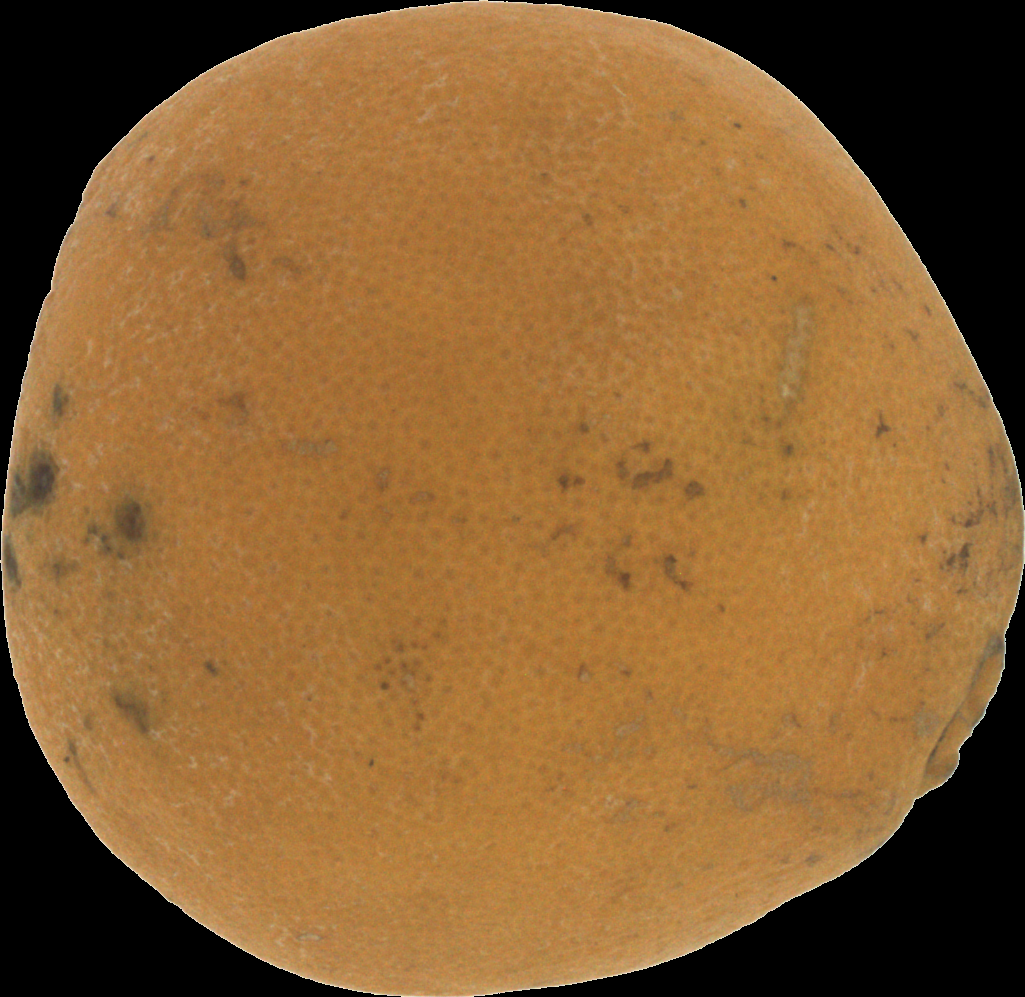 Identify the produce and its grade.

orange, bad
